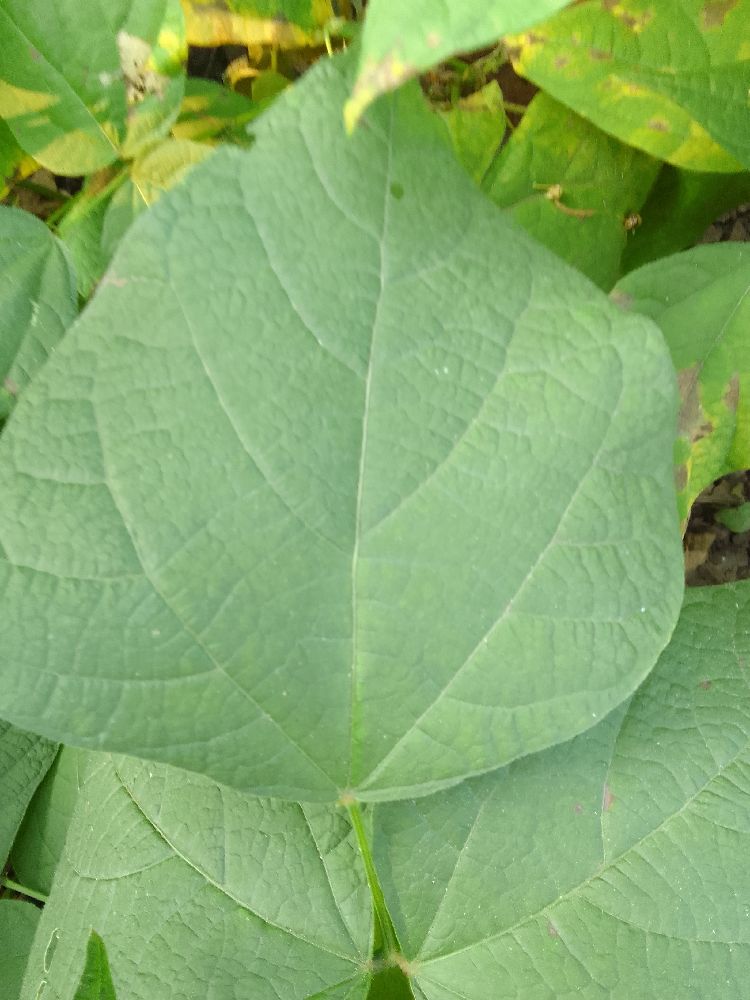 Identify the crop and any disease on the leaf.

common bean, healthy
